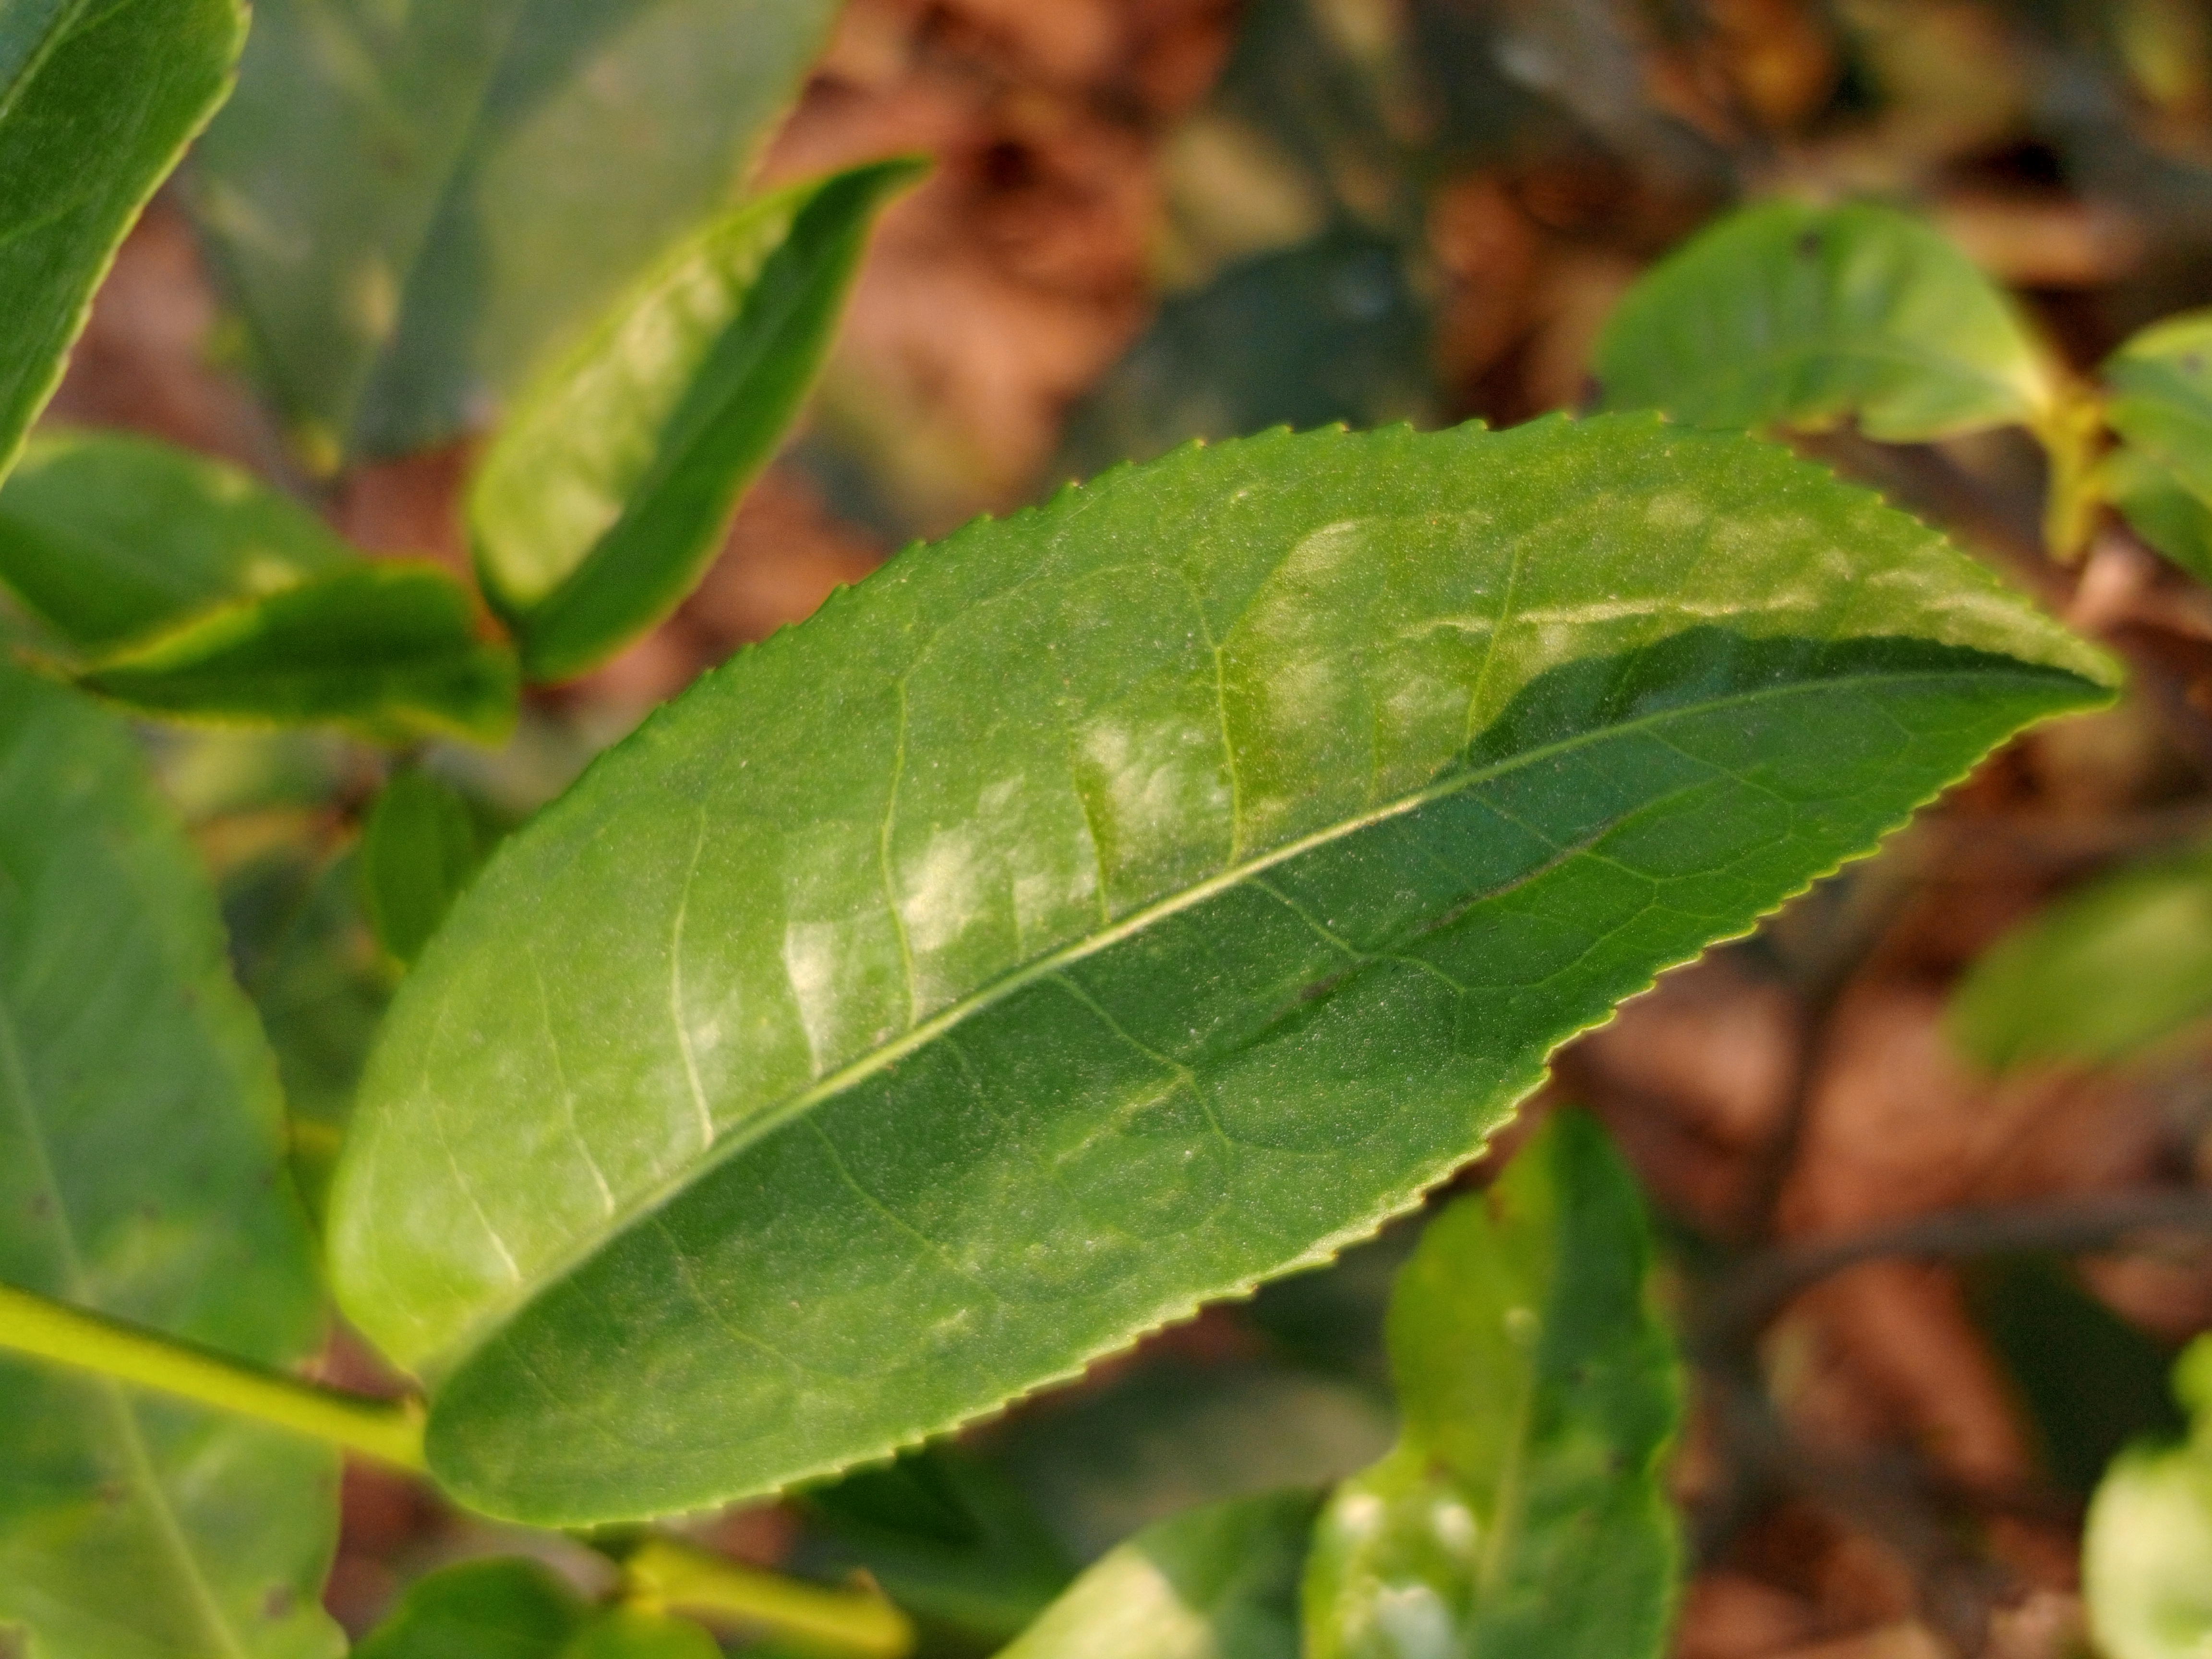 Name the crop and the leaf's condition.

tea, healthy leaf
